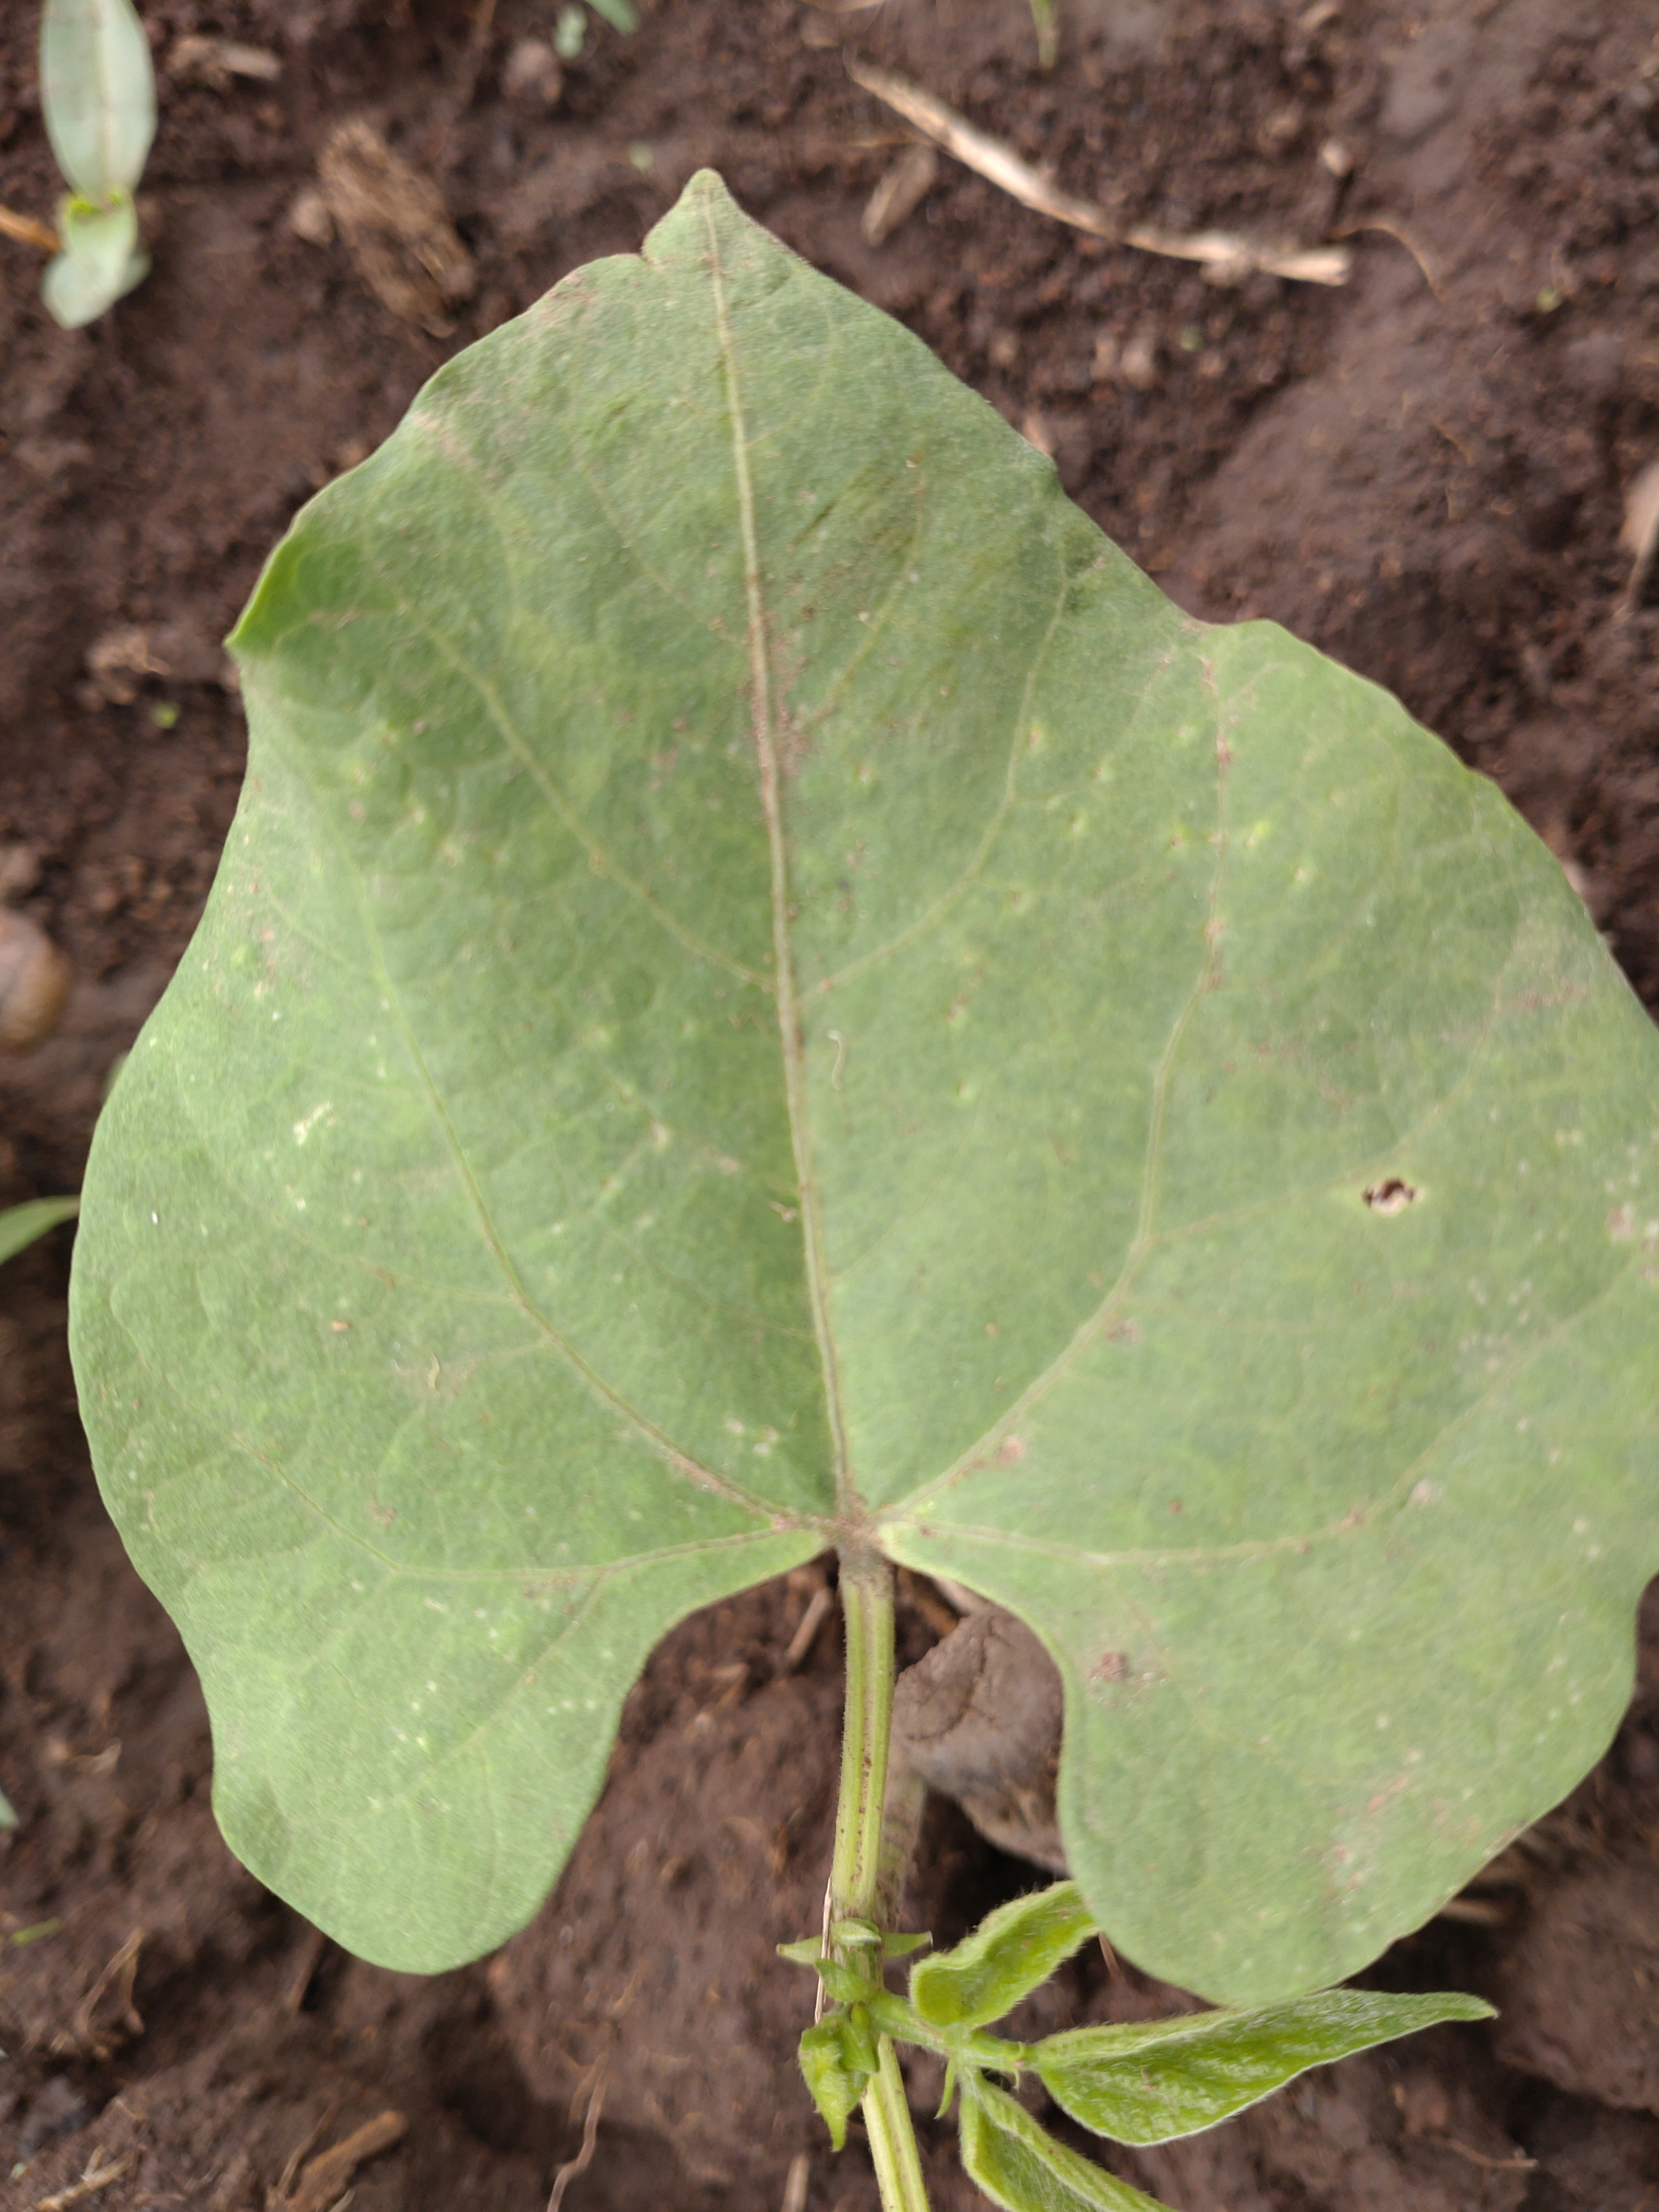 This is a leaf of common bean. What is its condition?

healthy
